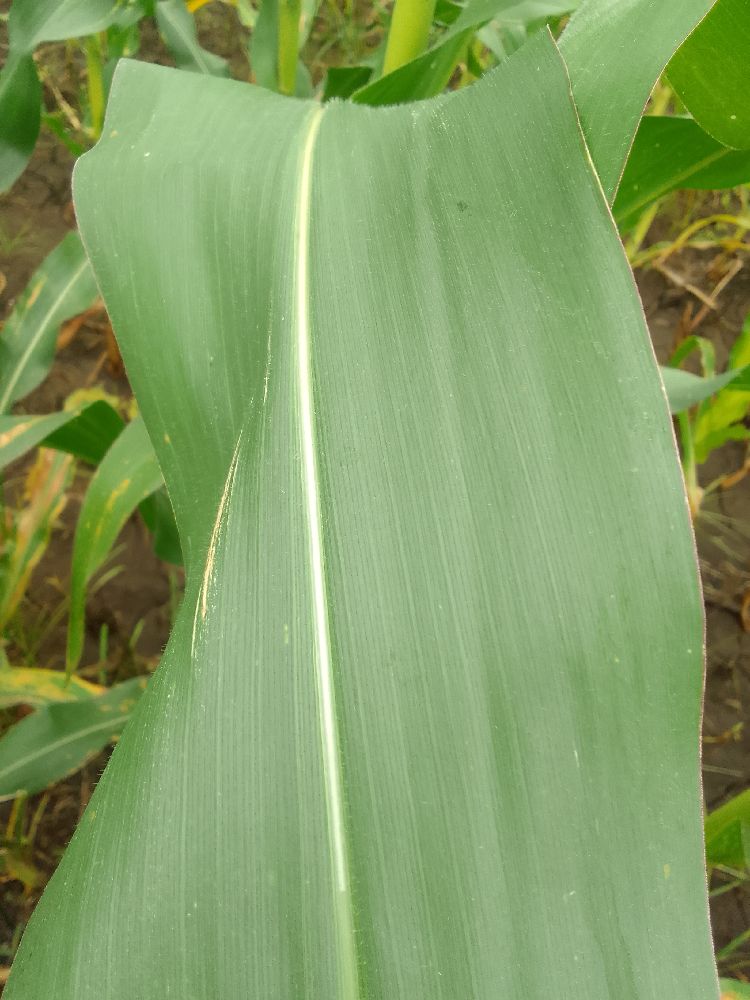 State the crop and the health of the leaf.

maize, healthy
